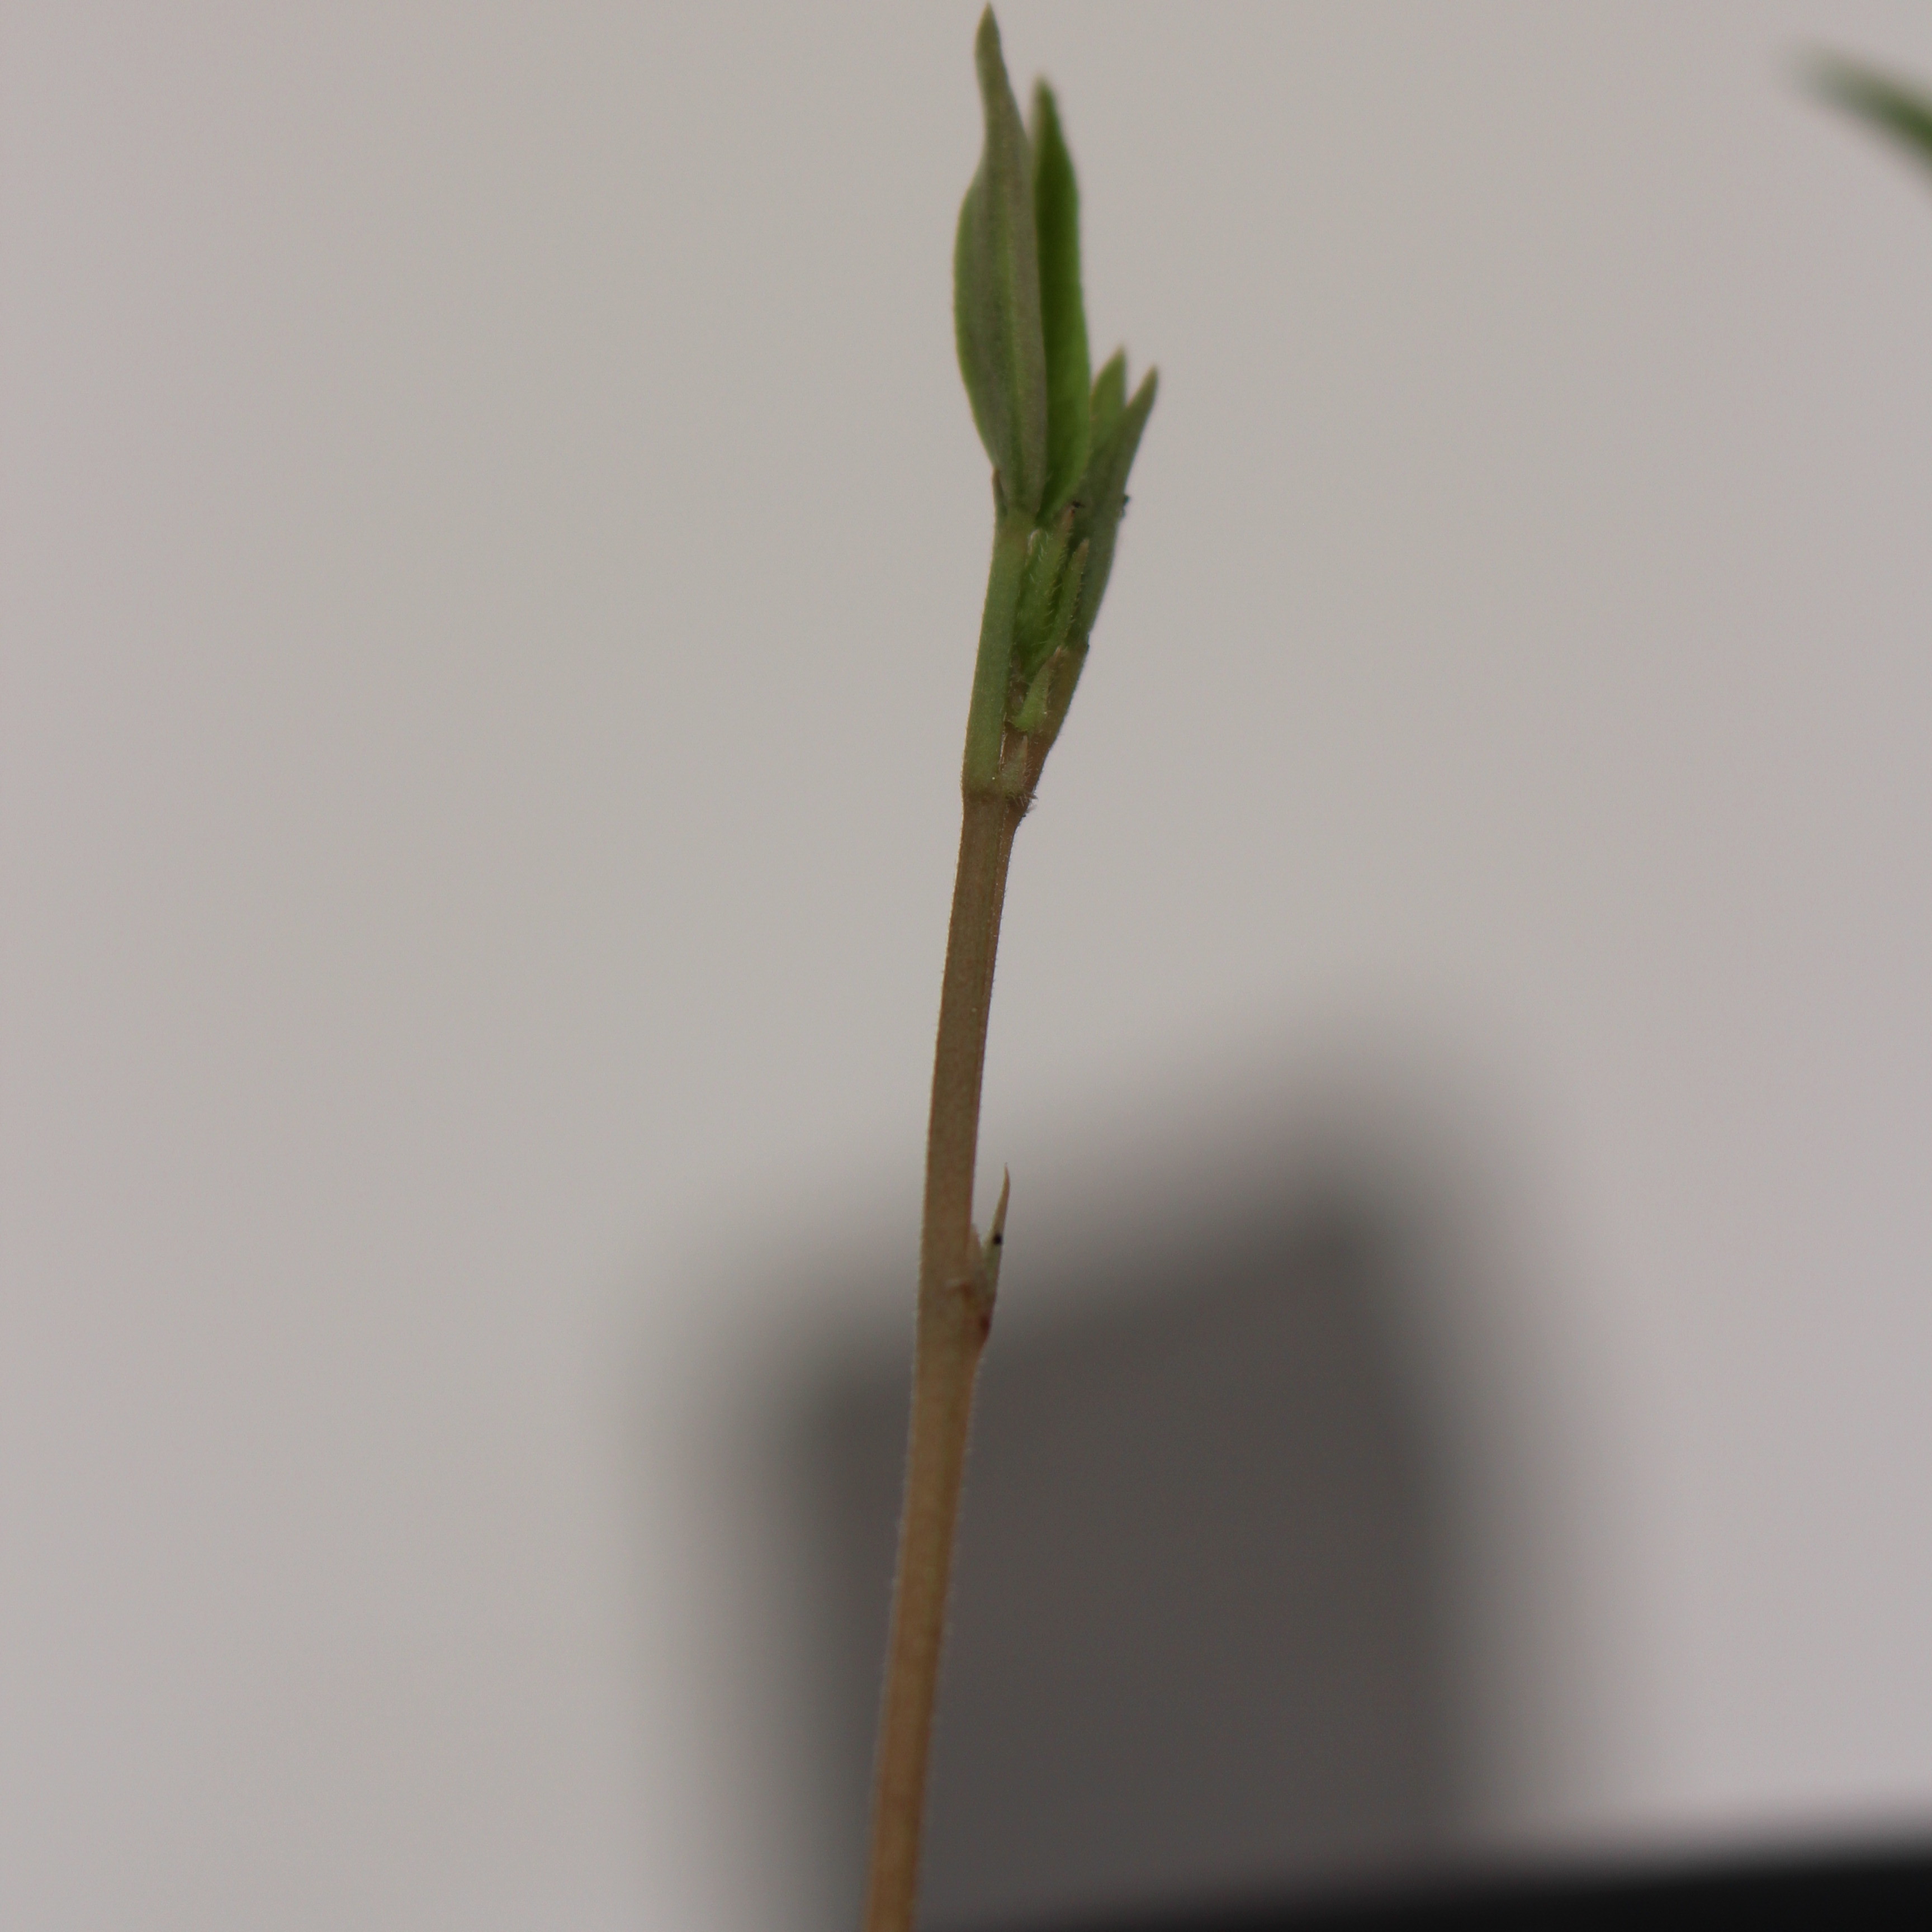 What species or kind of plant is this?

Vicia sativa
